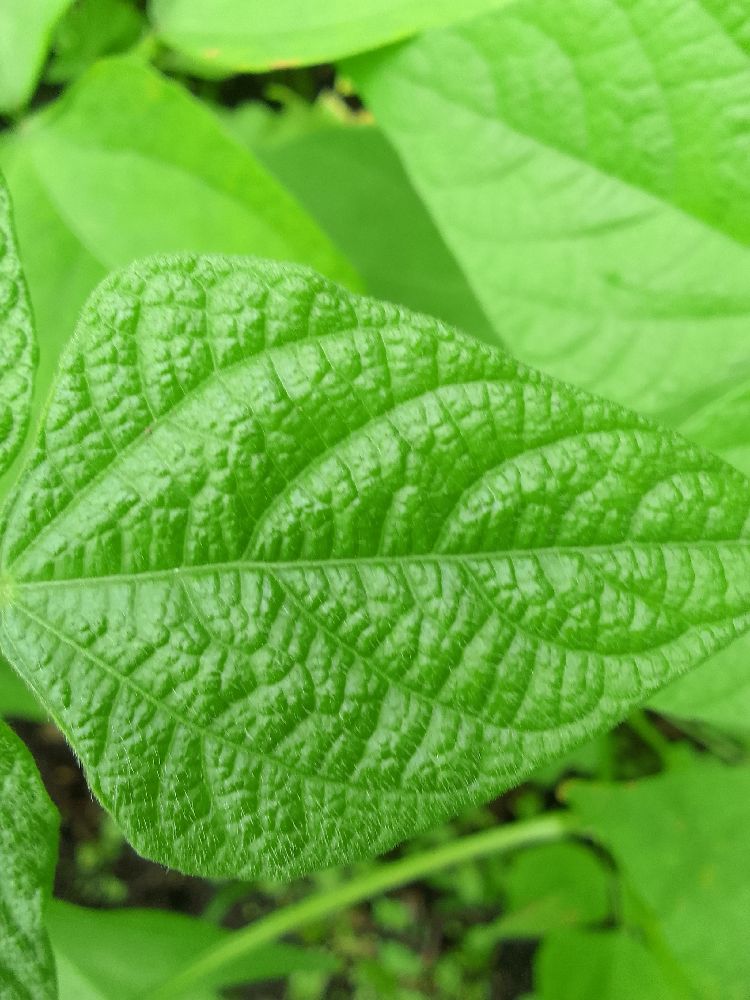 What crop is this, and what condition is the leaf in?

common bean, healthy
